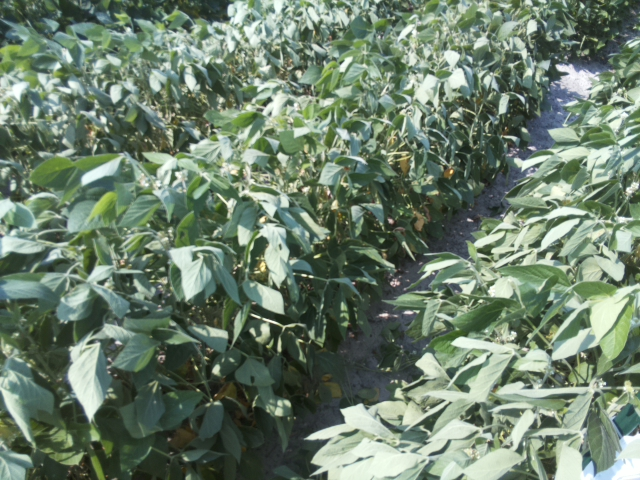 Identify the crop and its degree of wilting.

soybean, slight leaflet or petiole turgor loss in upper canopy
